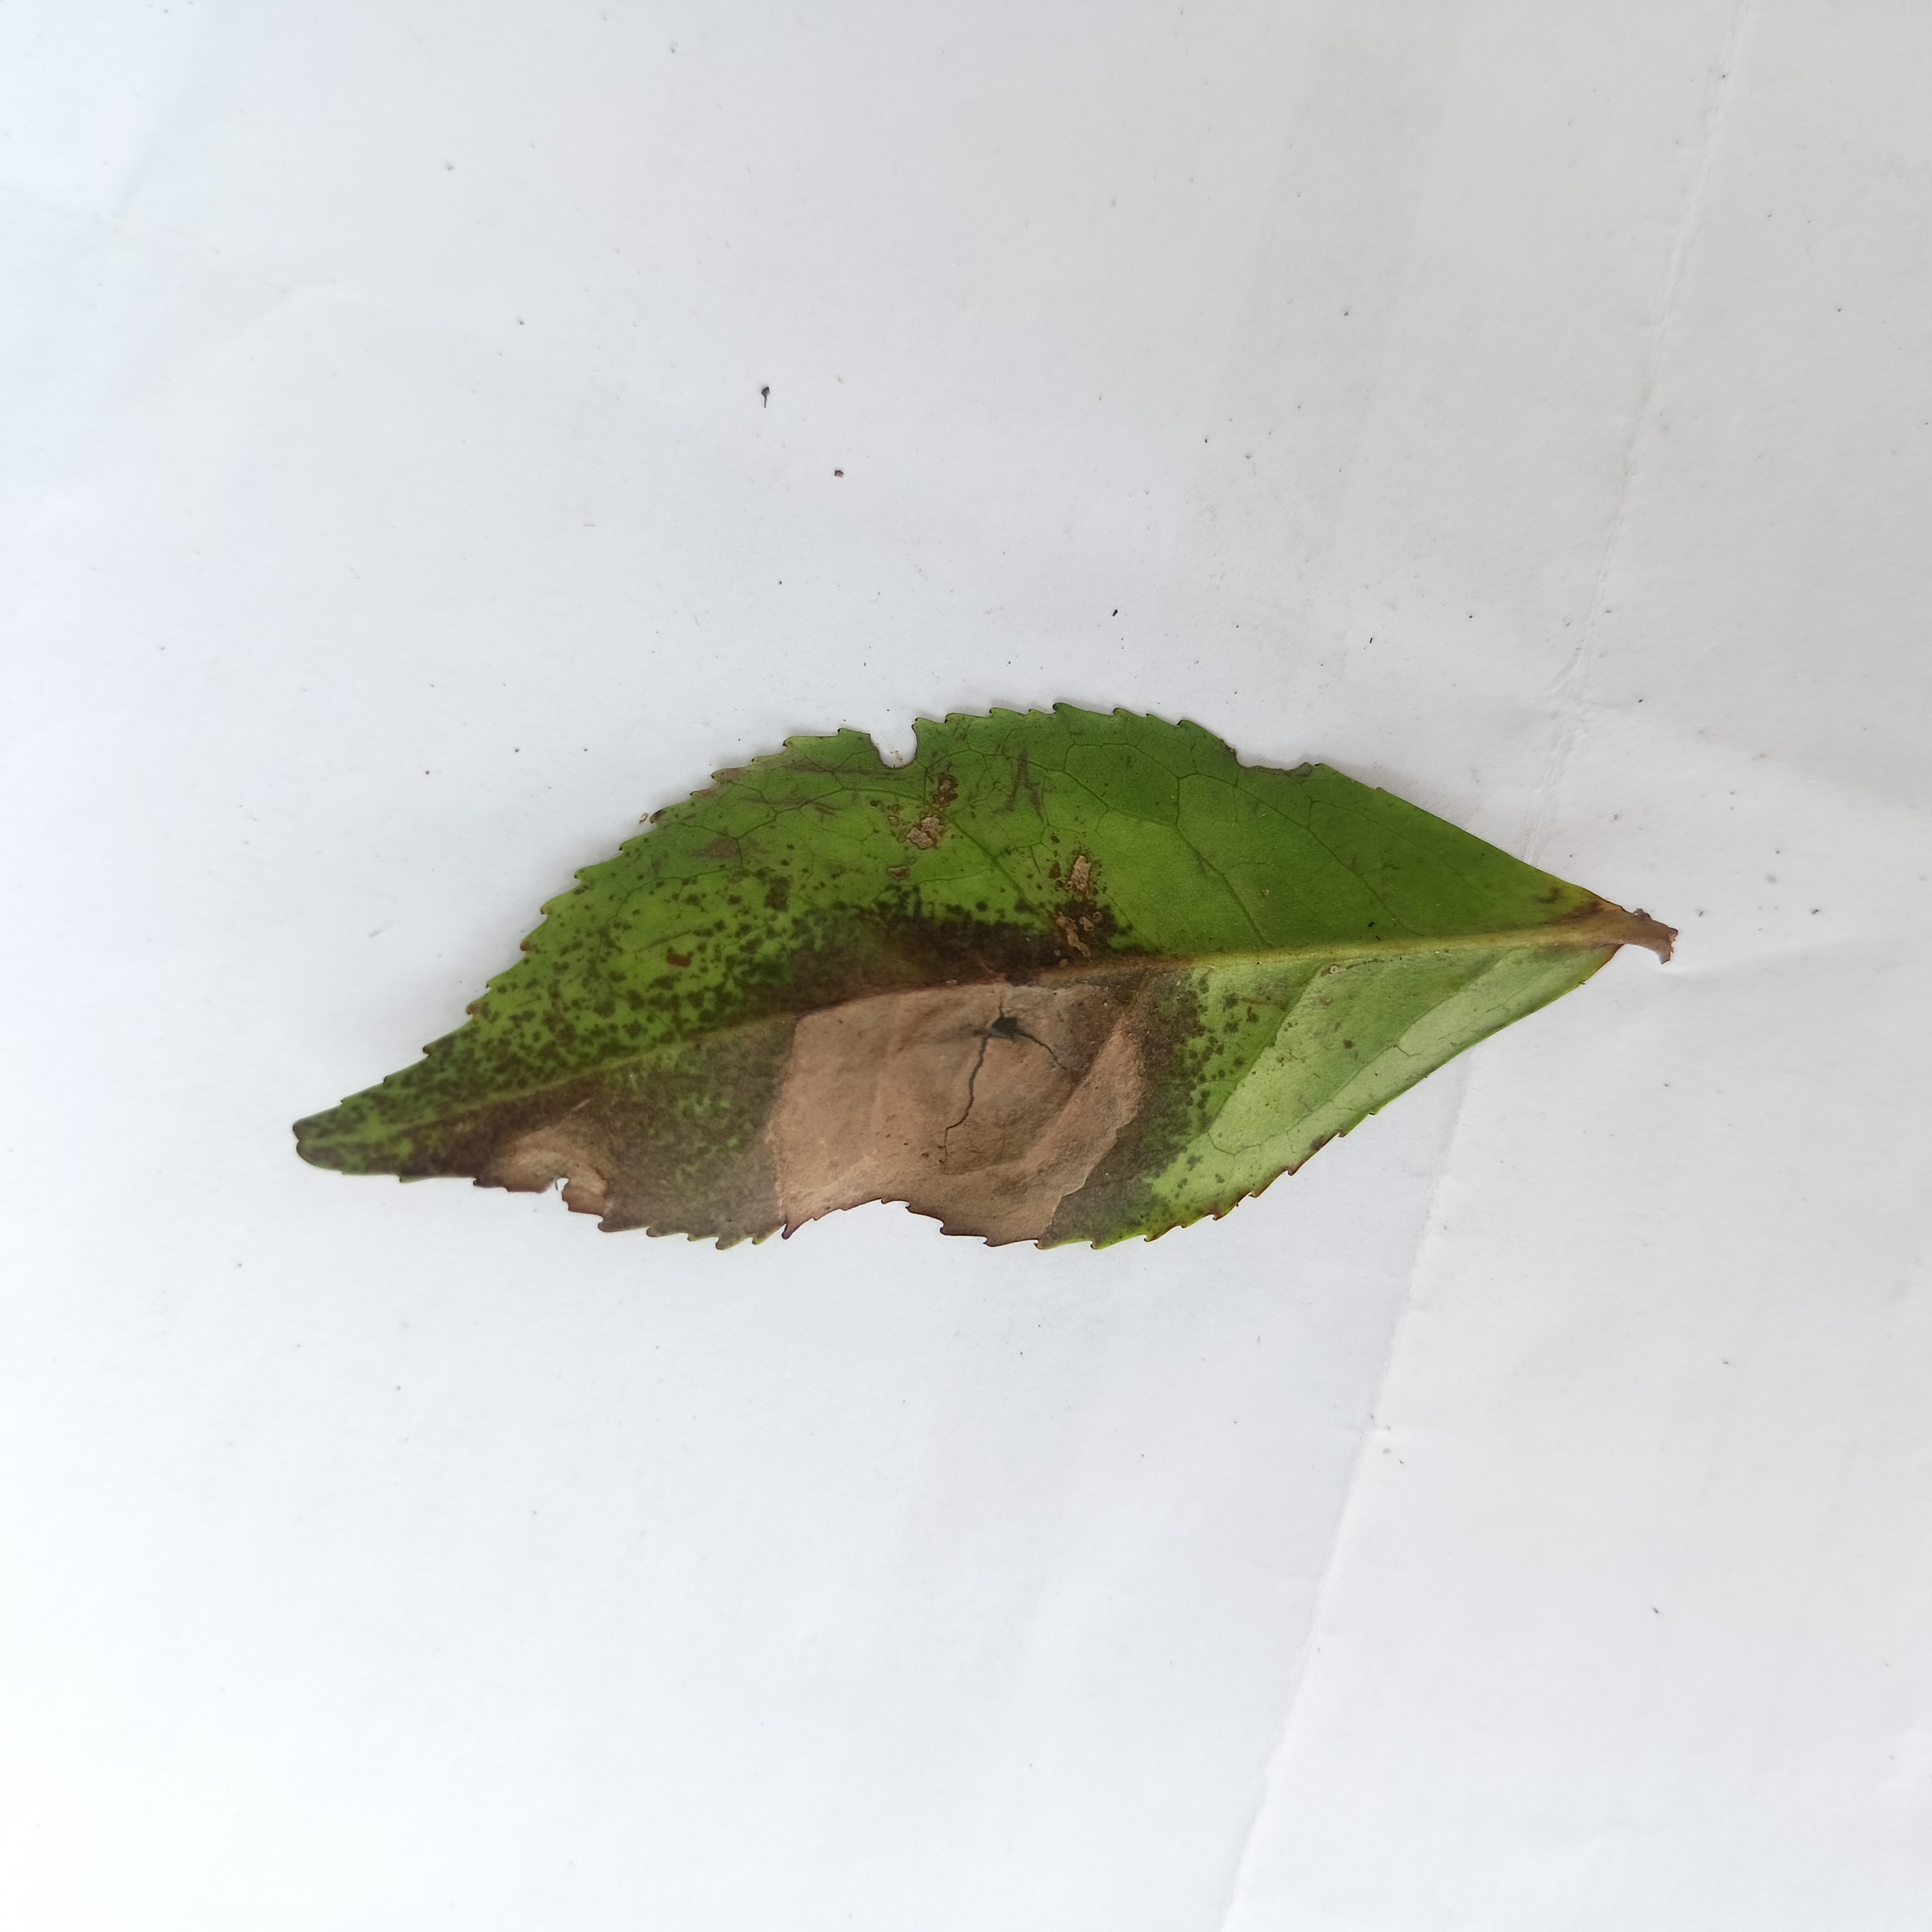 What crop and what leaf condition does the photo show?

tea, brown blight
